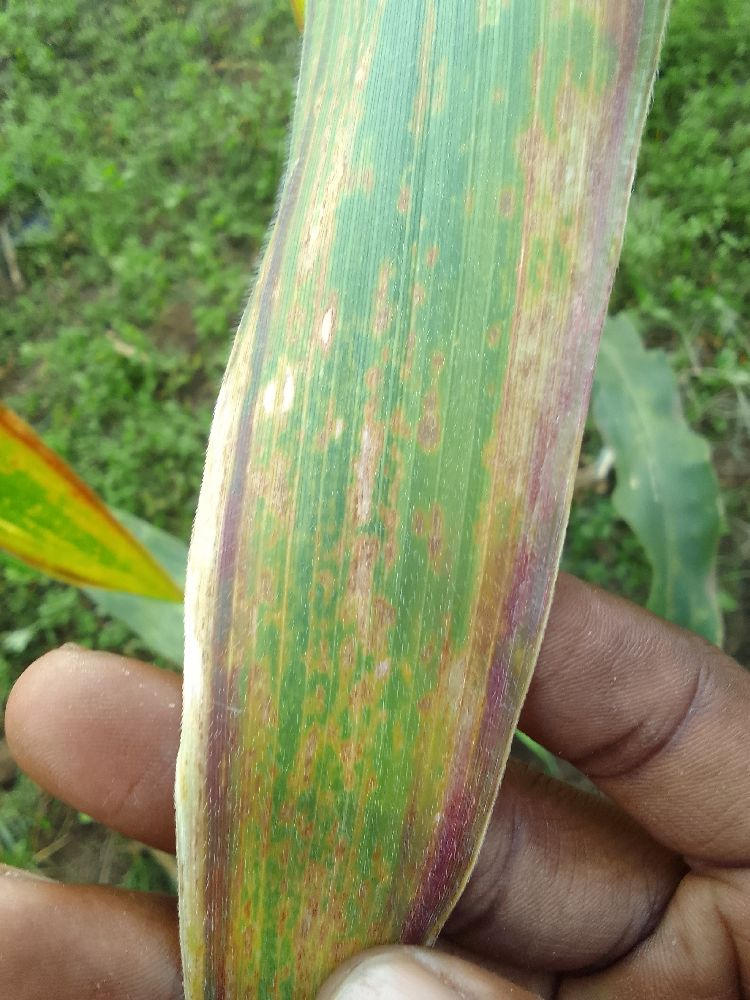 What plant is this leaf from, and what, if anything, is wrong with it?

maize, maize lethal necrosis
